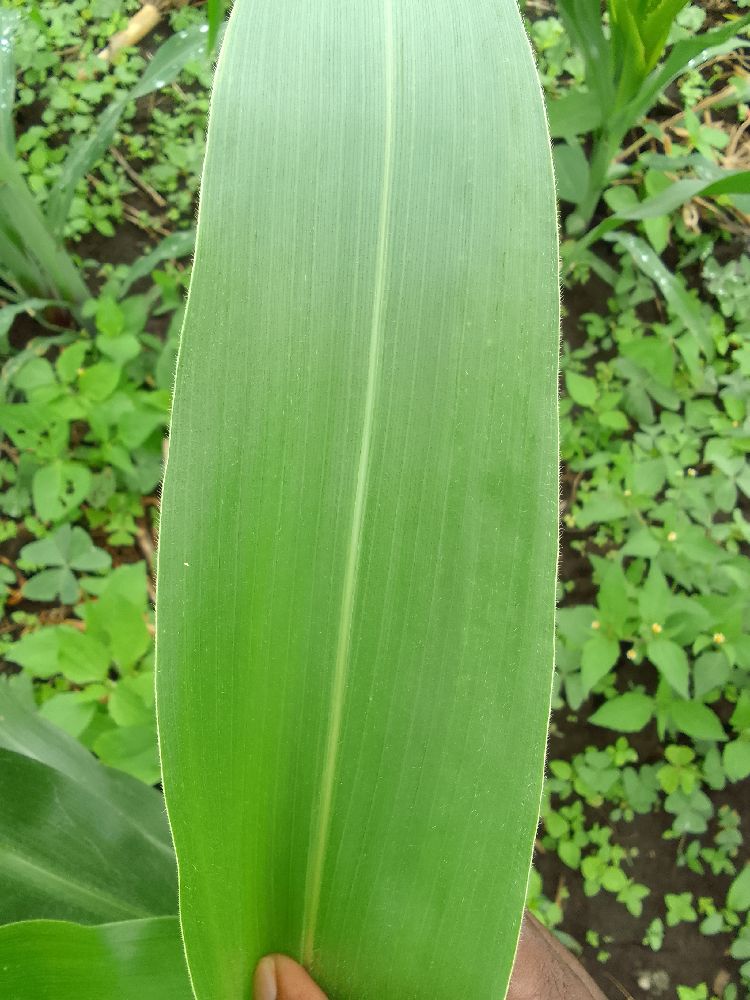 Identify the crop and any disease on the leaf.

maize, healthy
